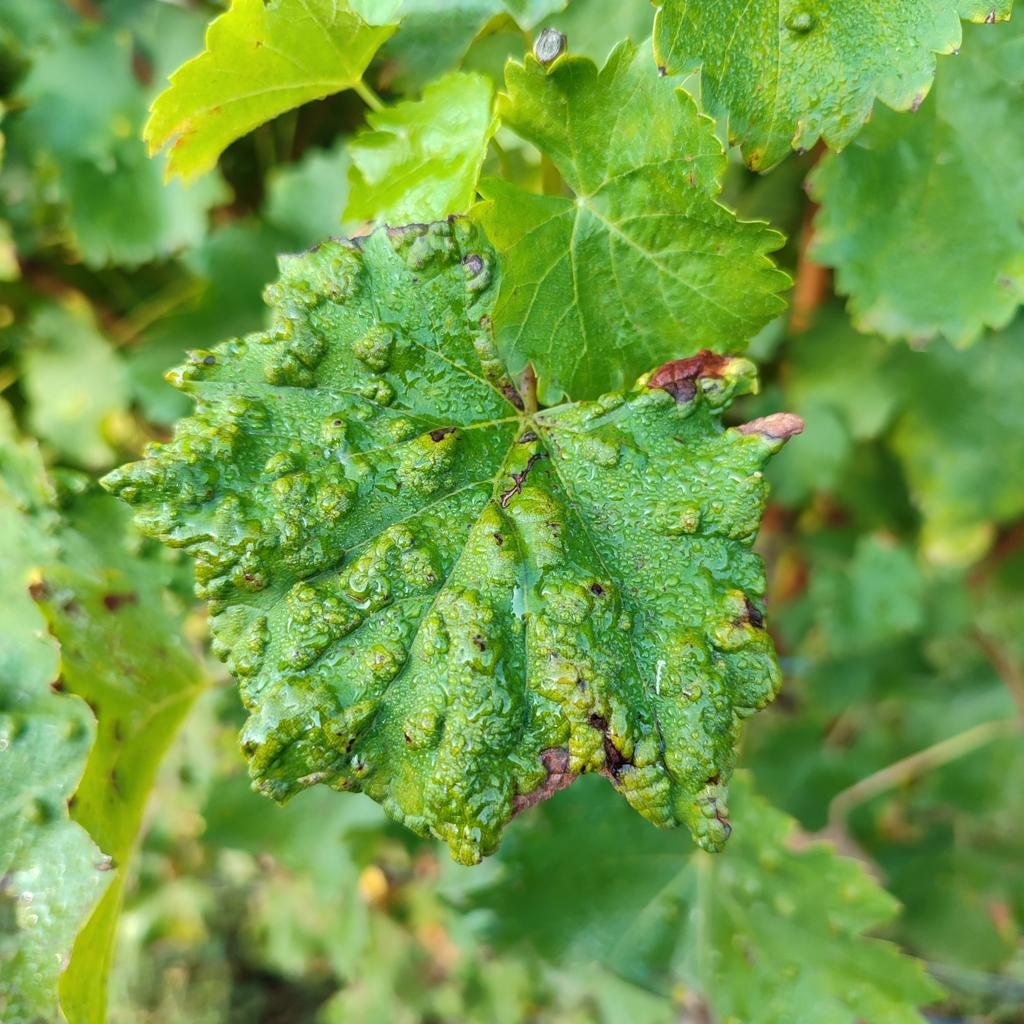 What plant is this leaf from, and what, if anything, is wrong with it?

grapevine, erineum mite
